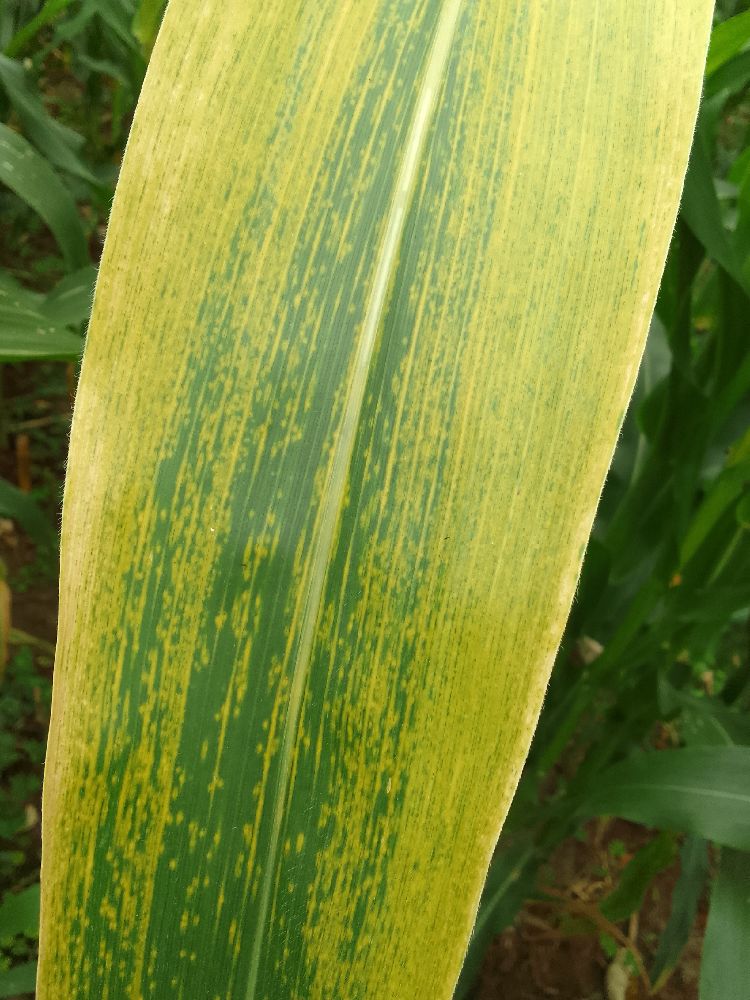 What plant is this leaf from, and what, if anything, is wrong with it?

maize, maize lethal necrosis
